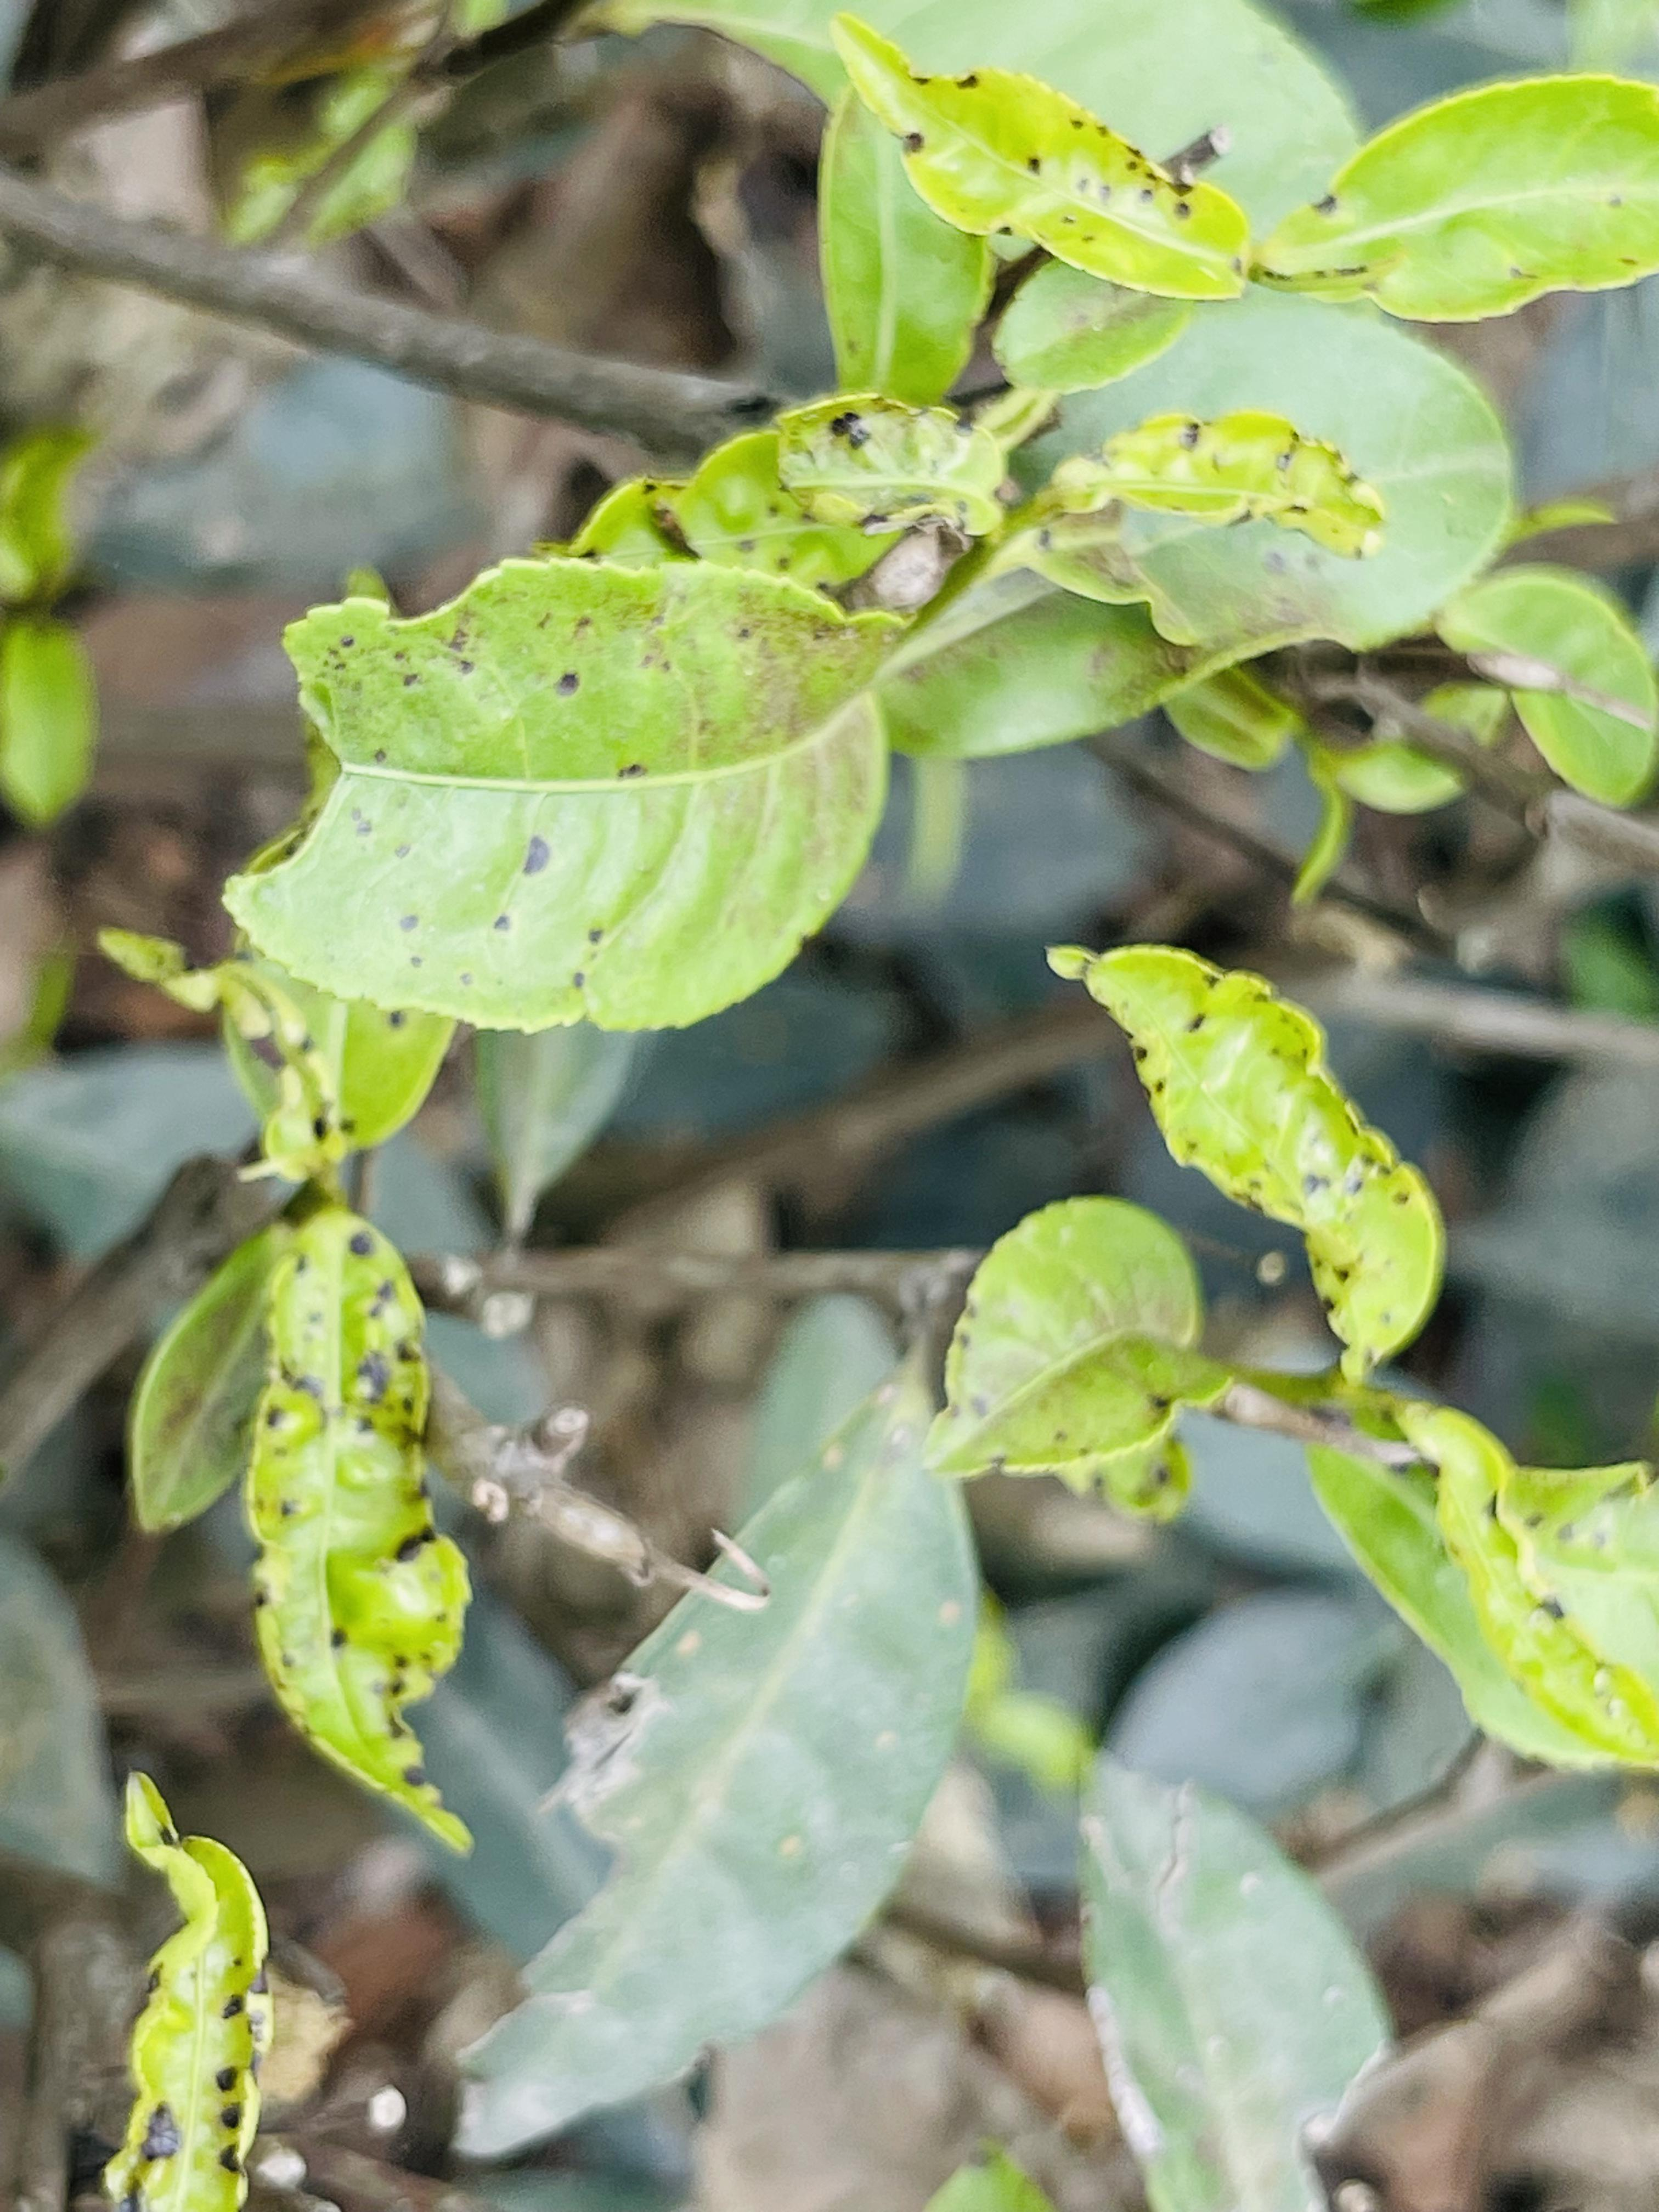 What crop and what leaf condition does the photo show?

tea, helopeltis
